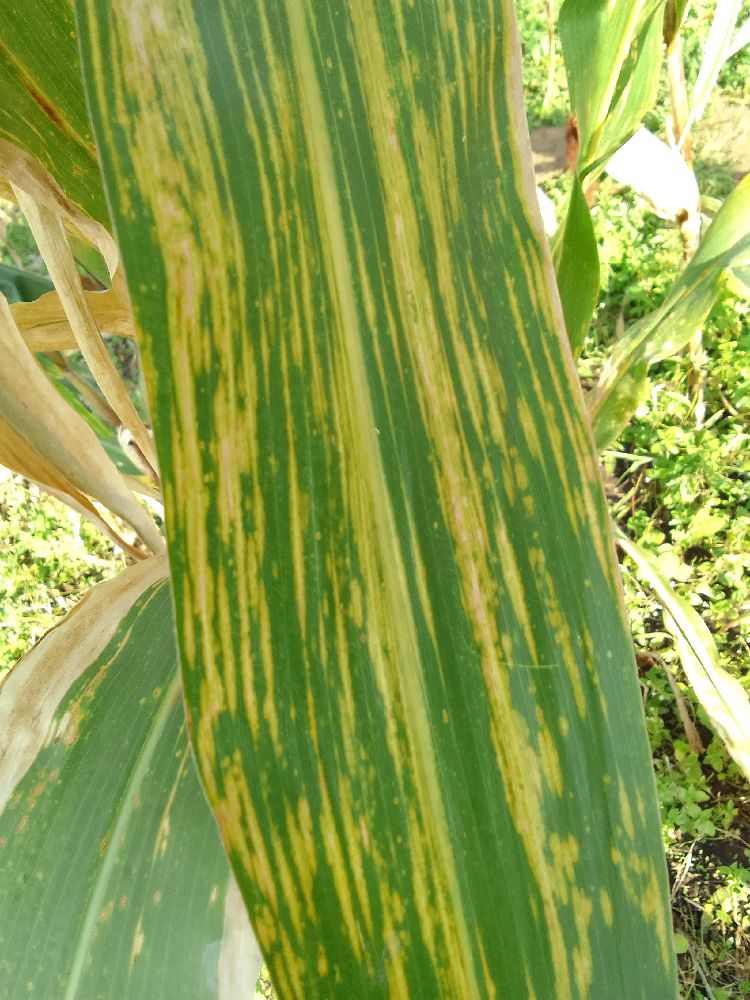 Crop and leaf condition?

maize, maize lethal necrosis
